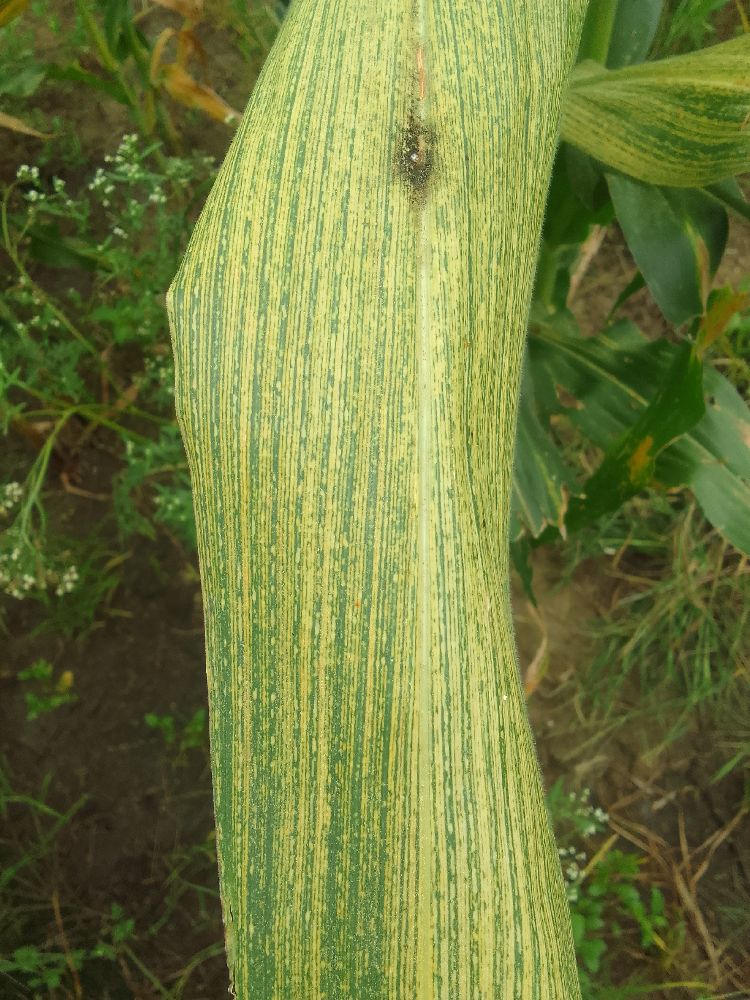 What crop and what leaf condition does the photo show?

maize, maize streak virus
